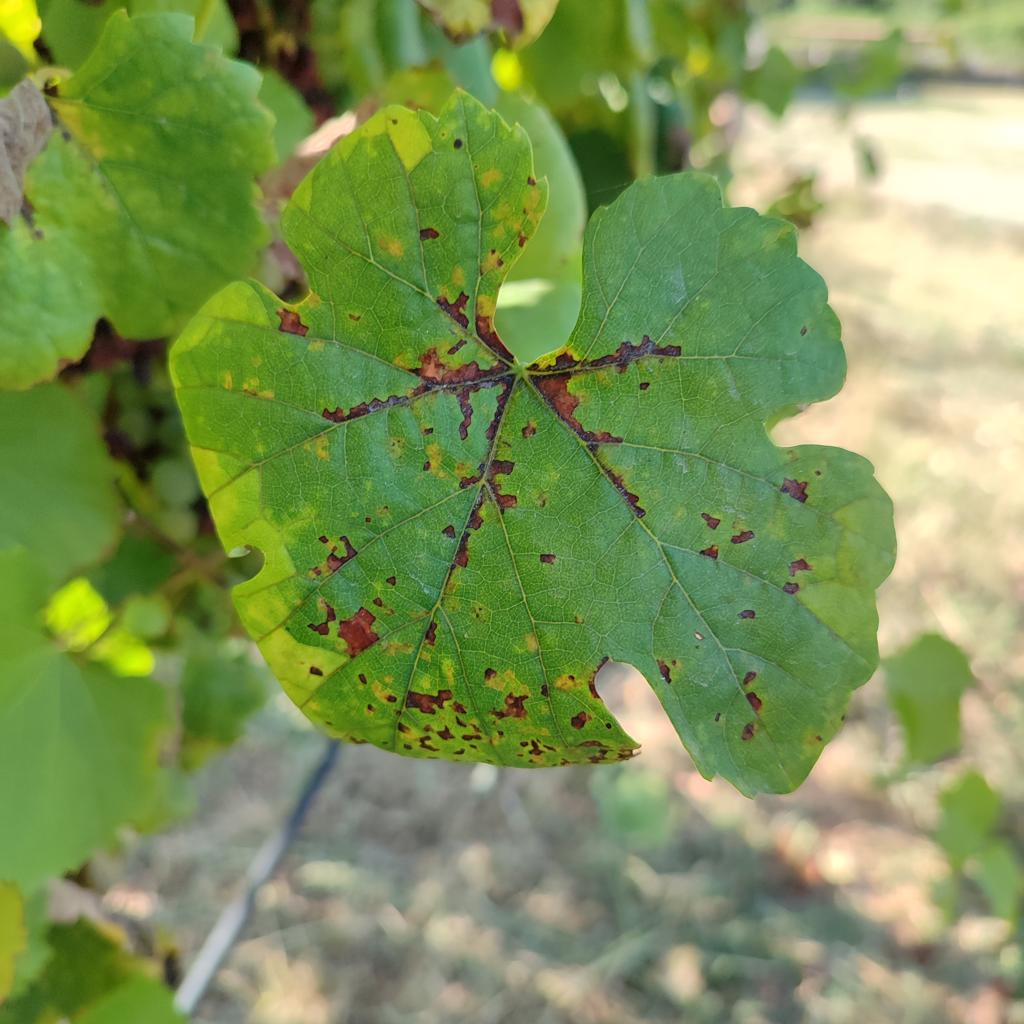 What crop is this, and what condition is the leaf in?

grapevine, downy mildew
